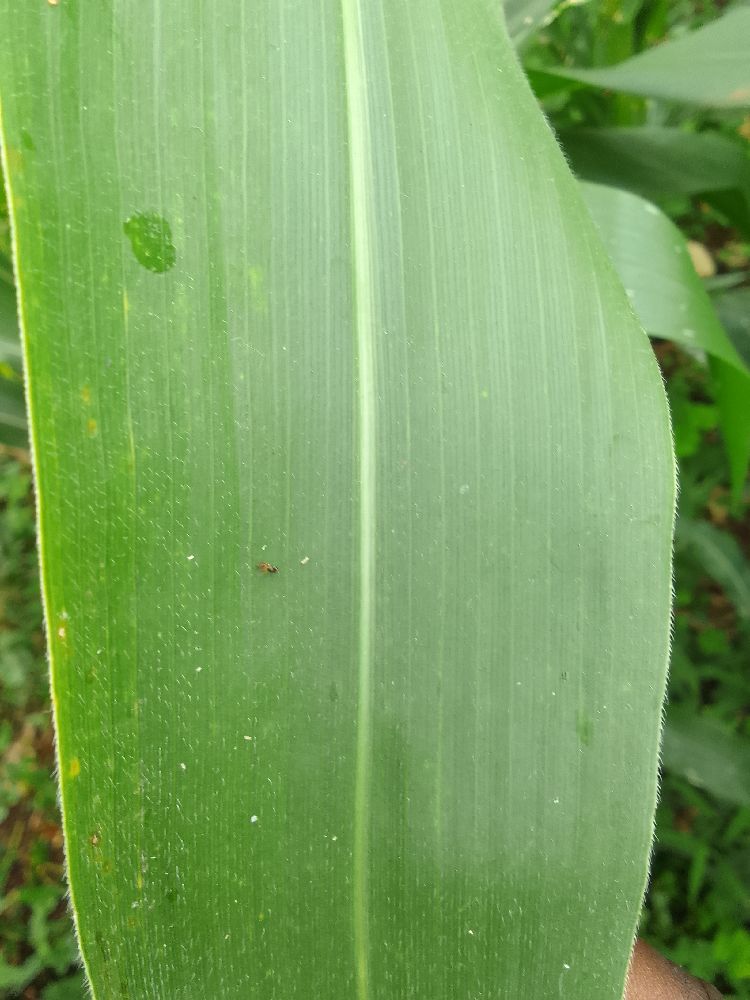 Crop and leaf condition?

maize, healthy
